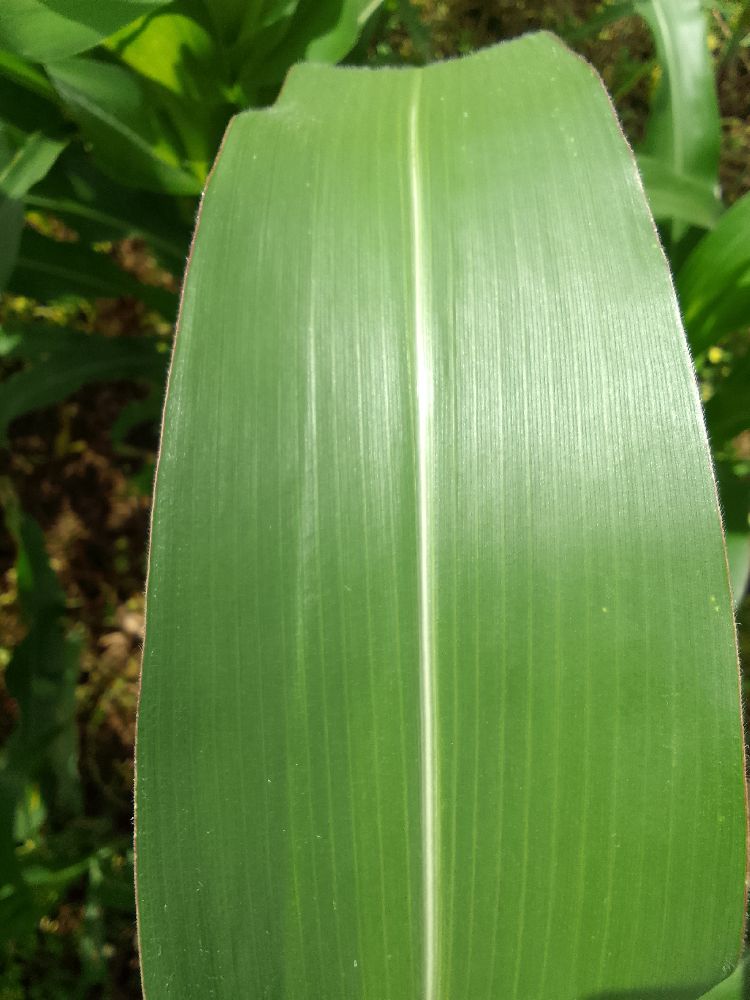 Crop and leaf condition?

maize, healthy
